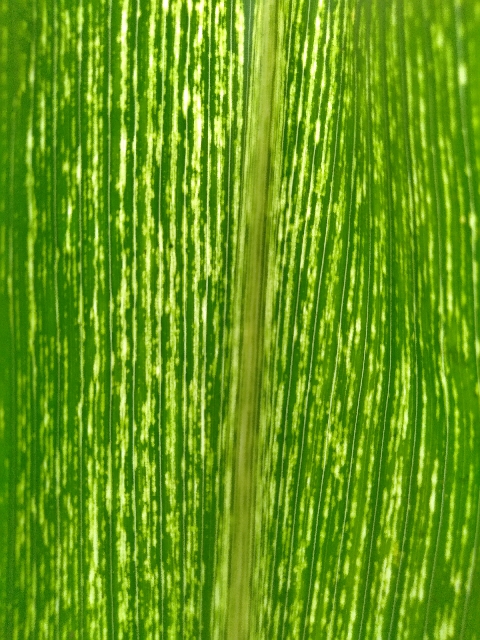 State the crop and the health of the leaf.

maize, maize streak virus
